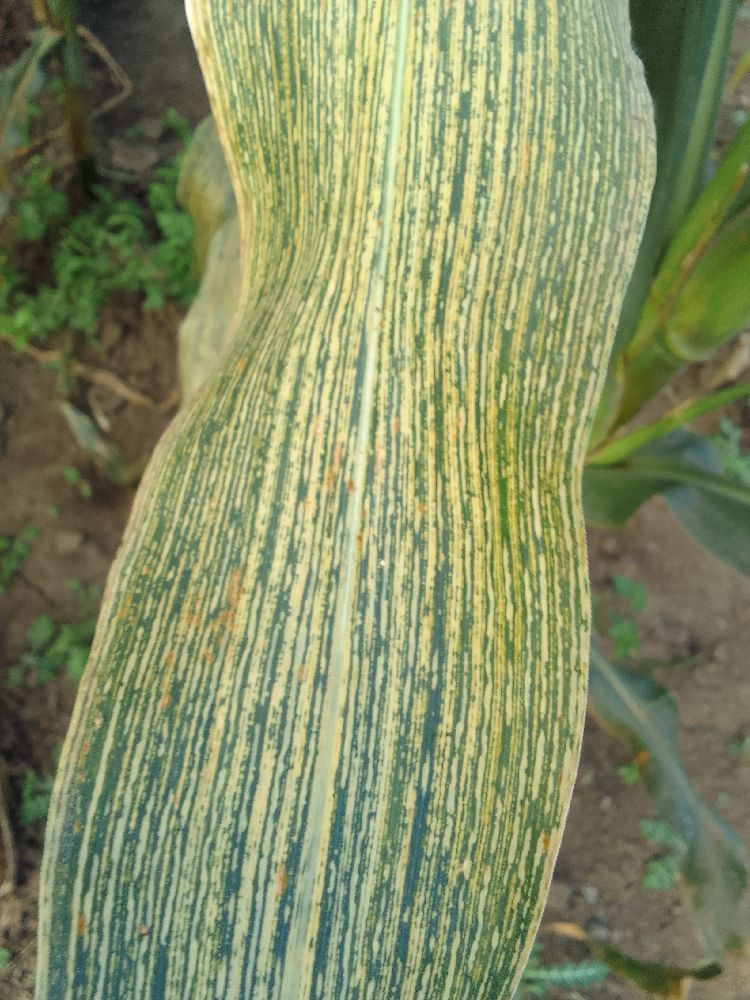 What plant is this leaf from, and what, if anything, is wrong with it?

maize, maize streak virus
